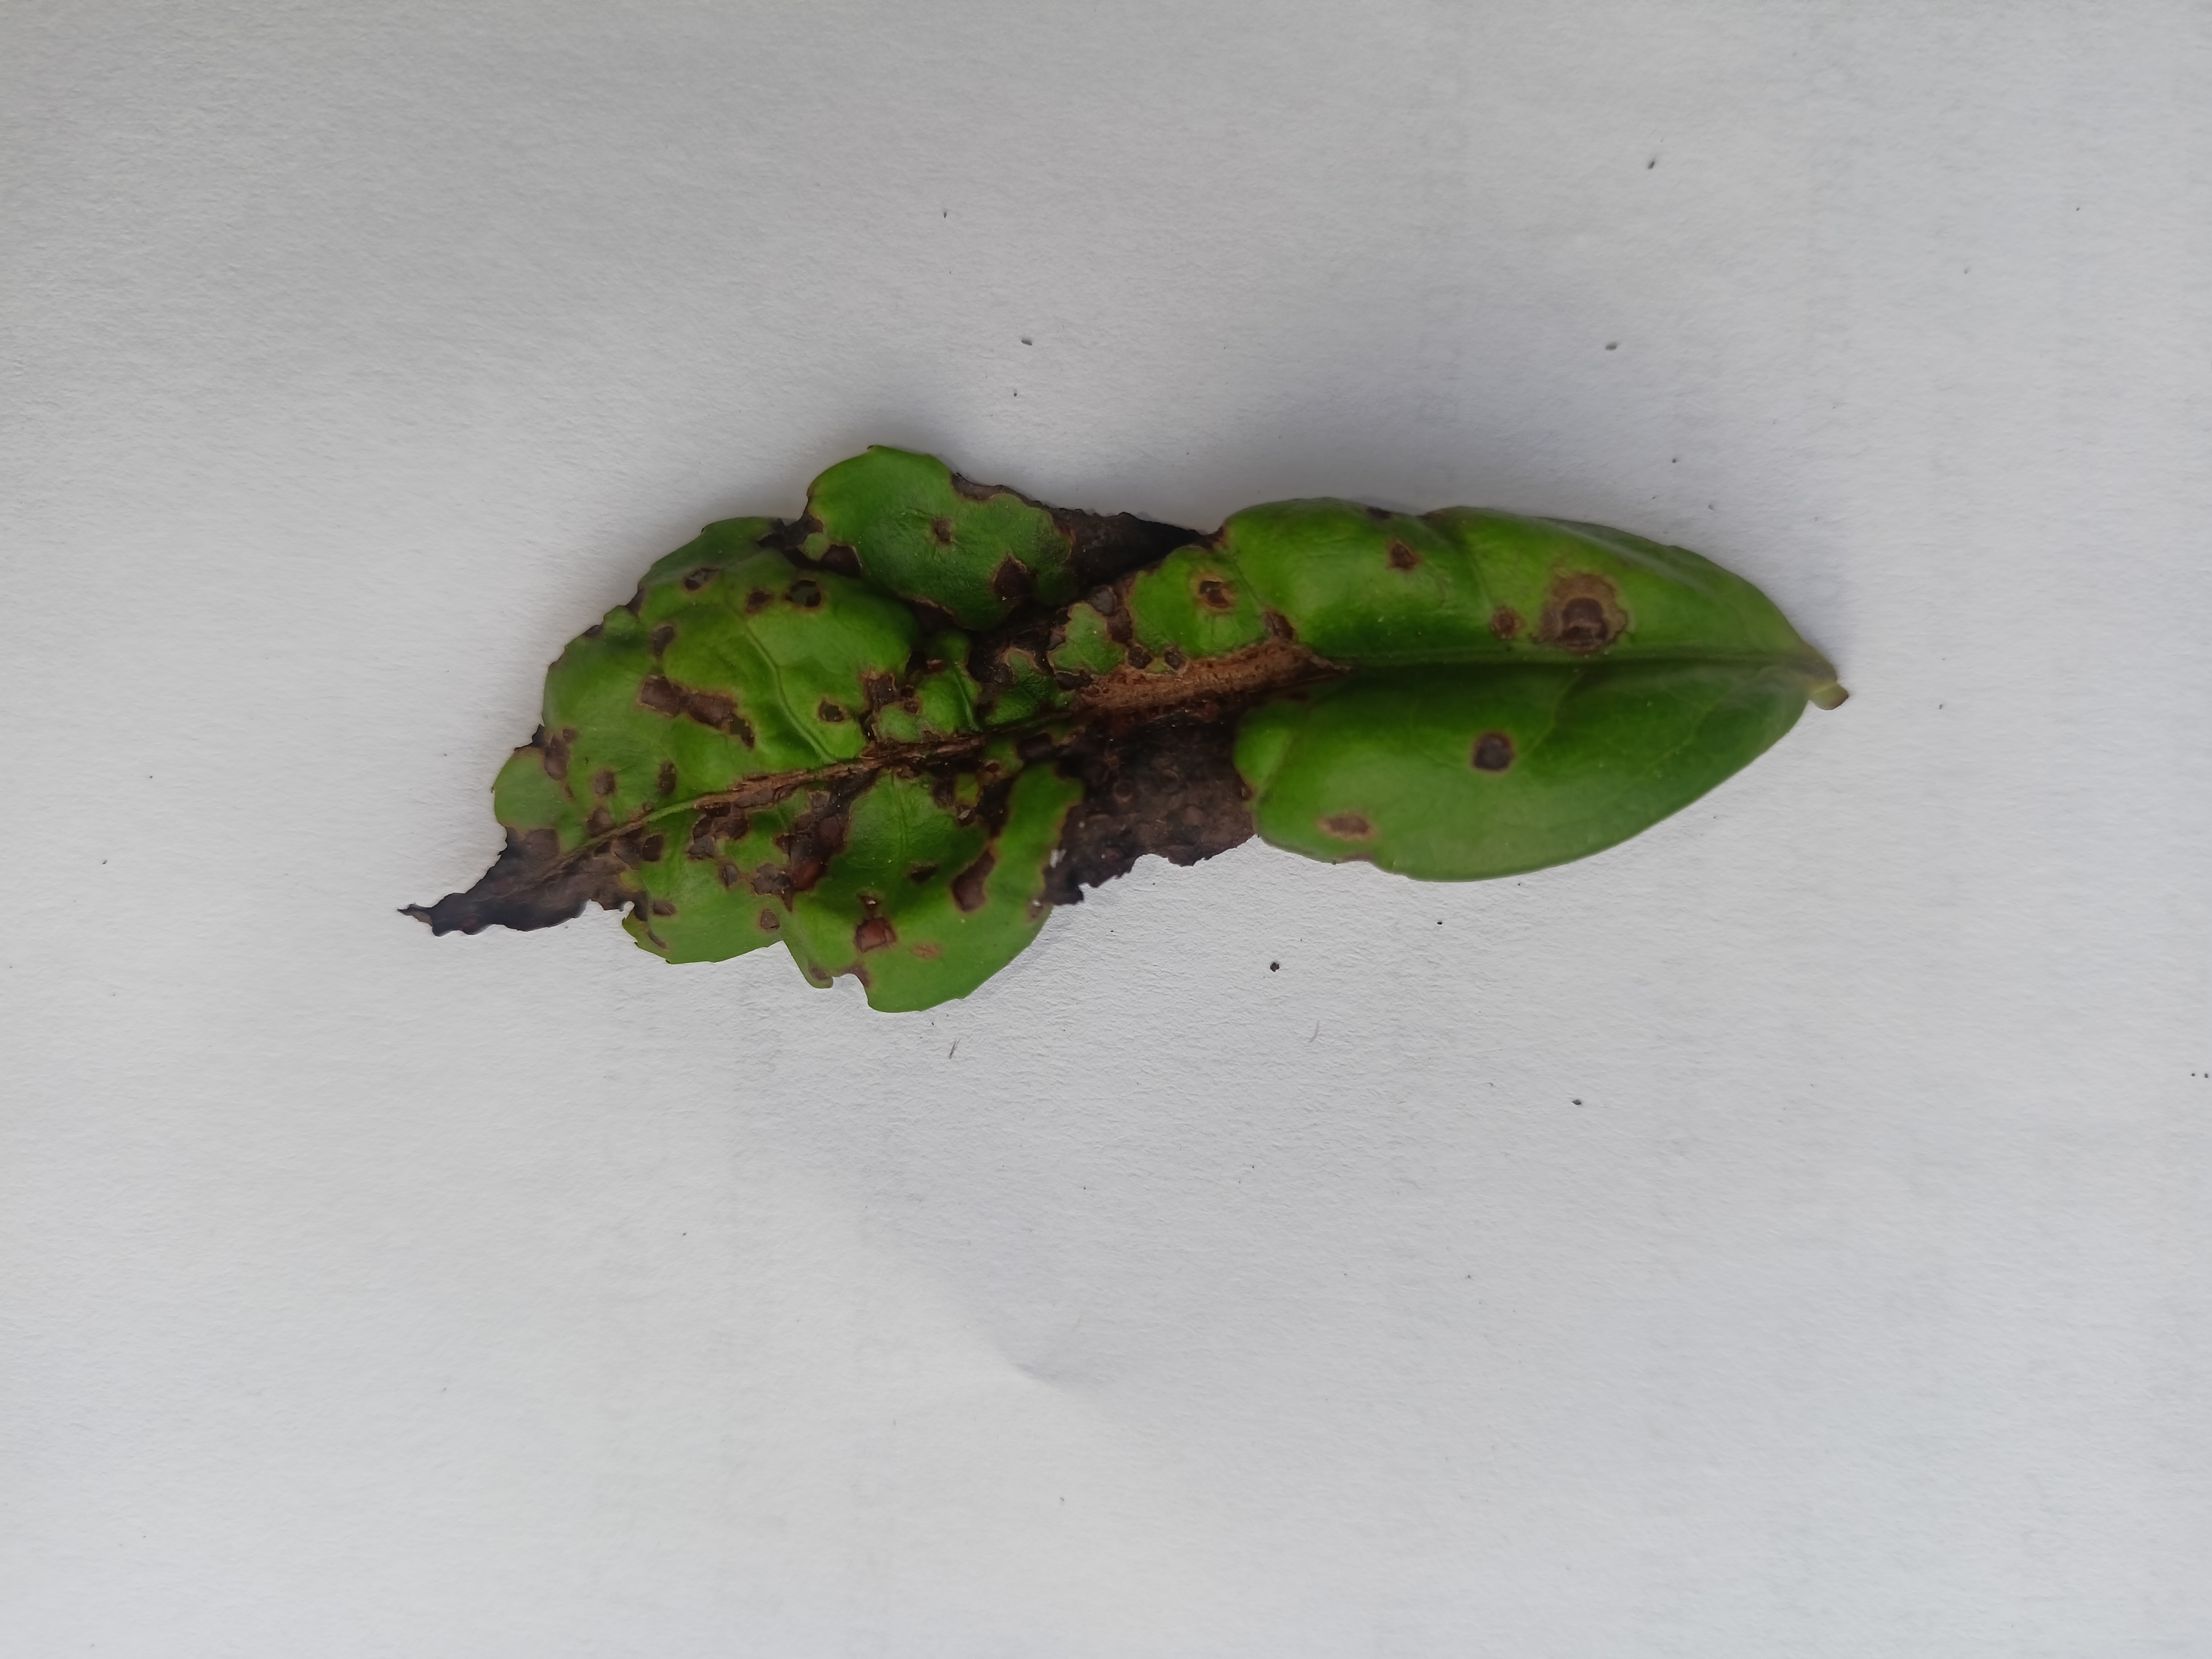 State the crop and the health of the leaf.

tea, helopeltis
